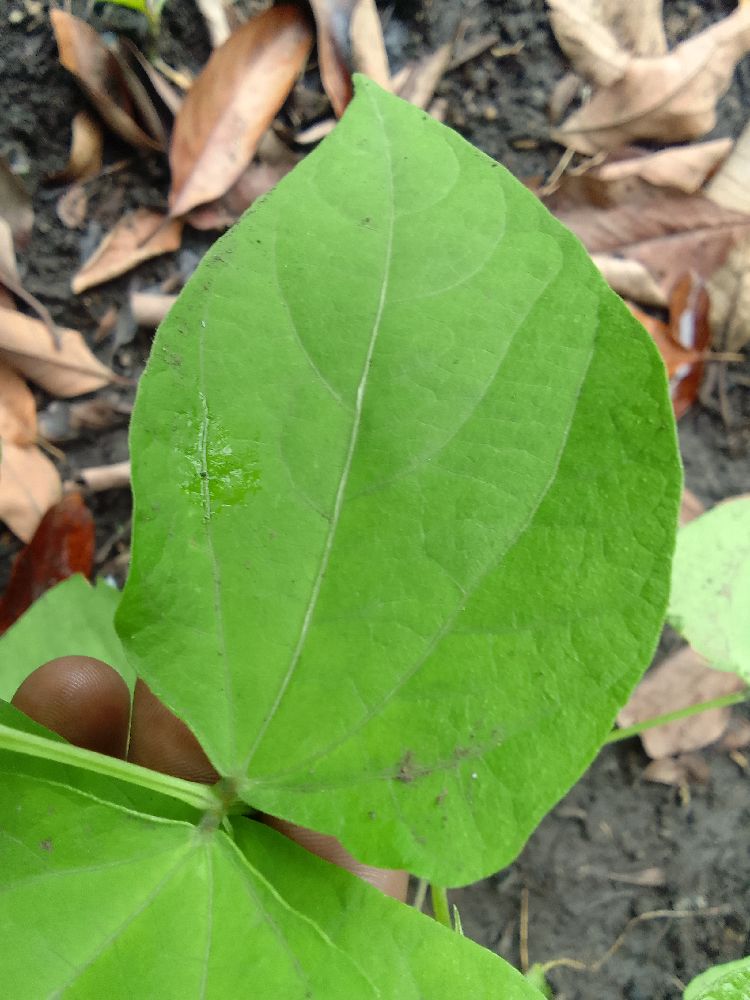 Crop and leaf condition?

common bean, healthy
